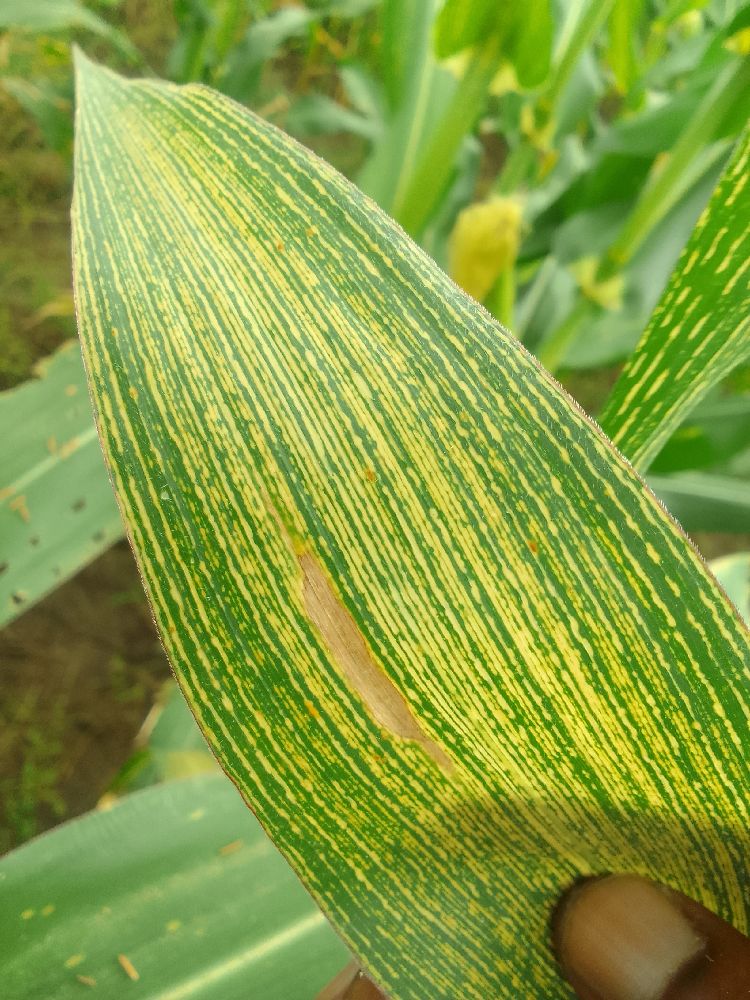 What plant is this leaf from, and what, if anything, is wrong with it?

maize, maize streak virus
